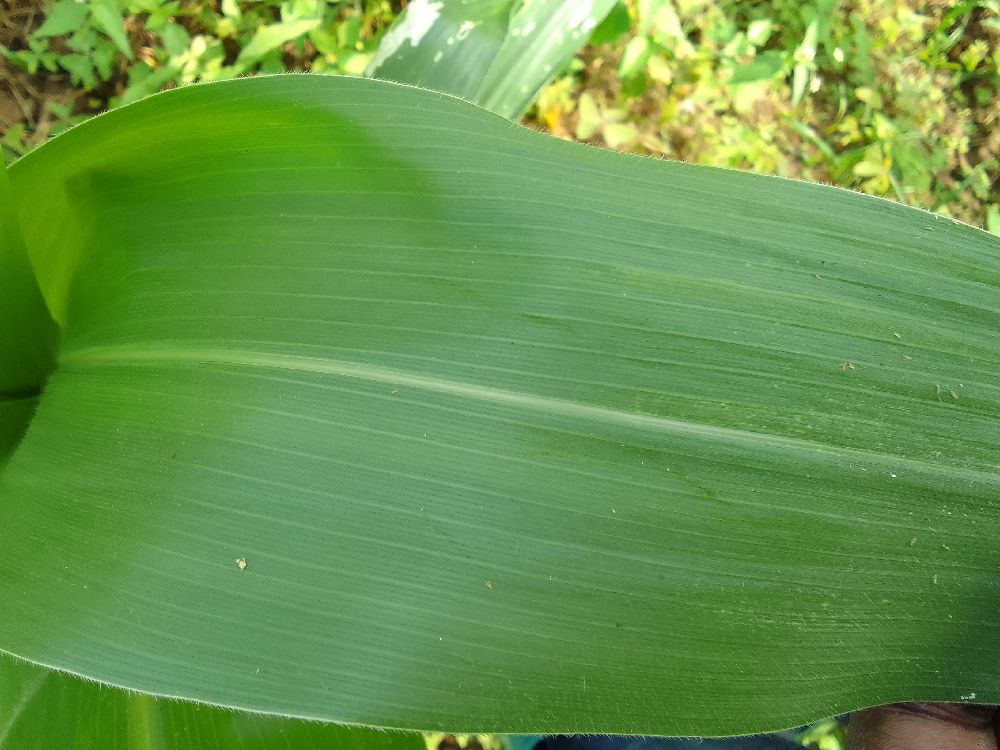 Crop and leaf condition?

maize, healthy
